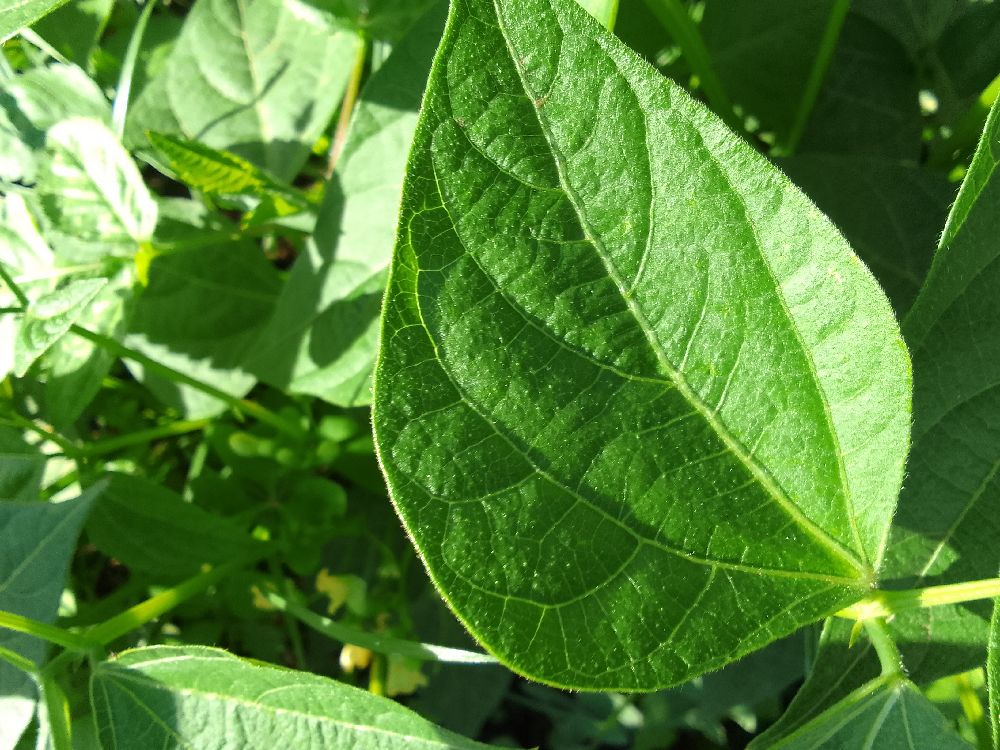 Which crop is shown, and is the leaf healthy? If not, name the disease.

common bean, healthy
